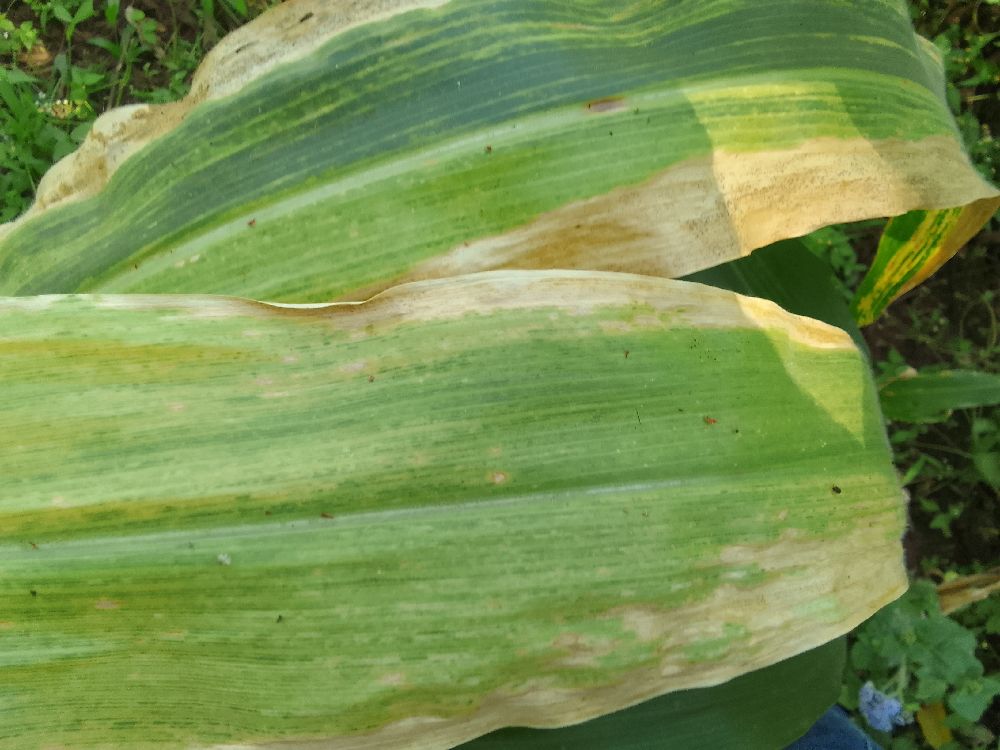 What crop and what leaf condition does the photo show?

maize, maize lethal necrosis
